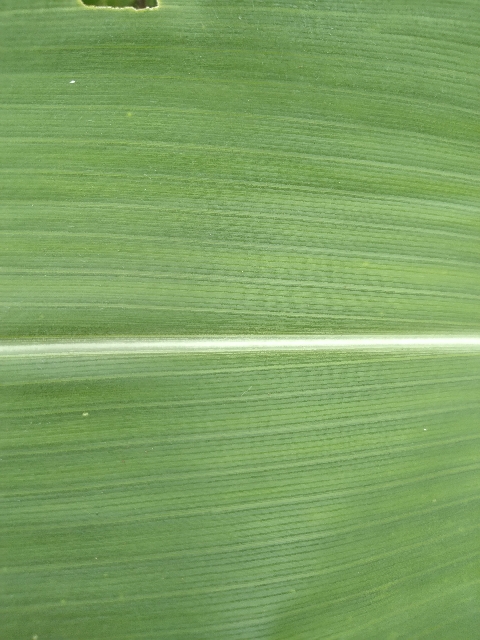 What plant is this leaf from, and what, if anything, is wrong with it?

maize, healthy
